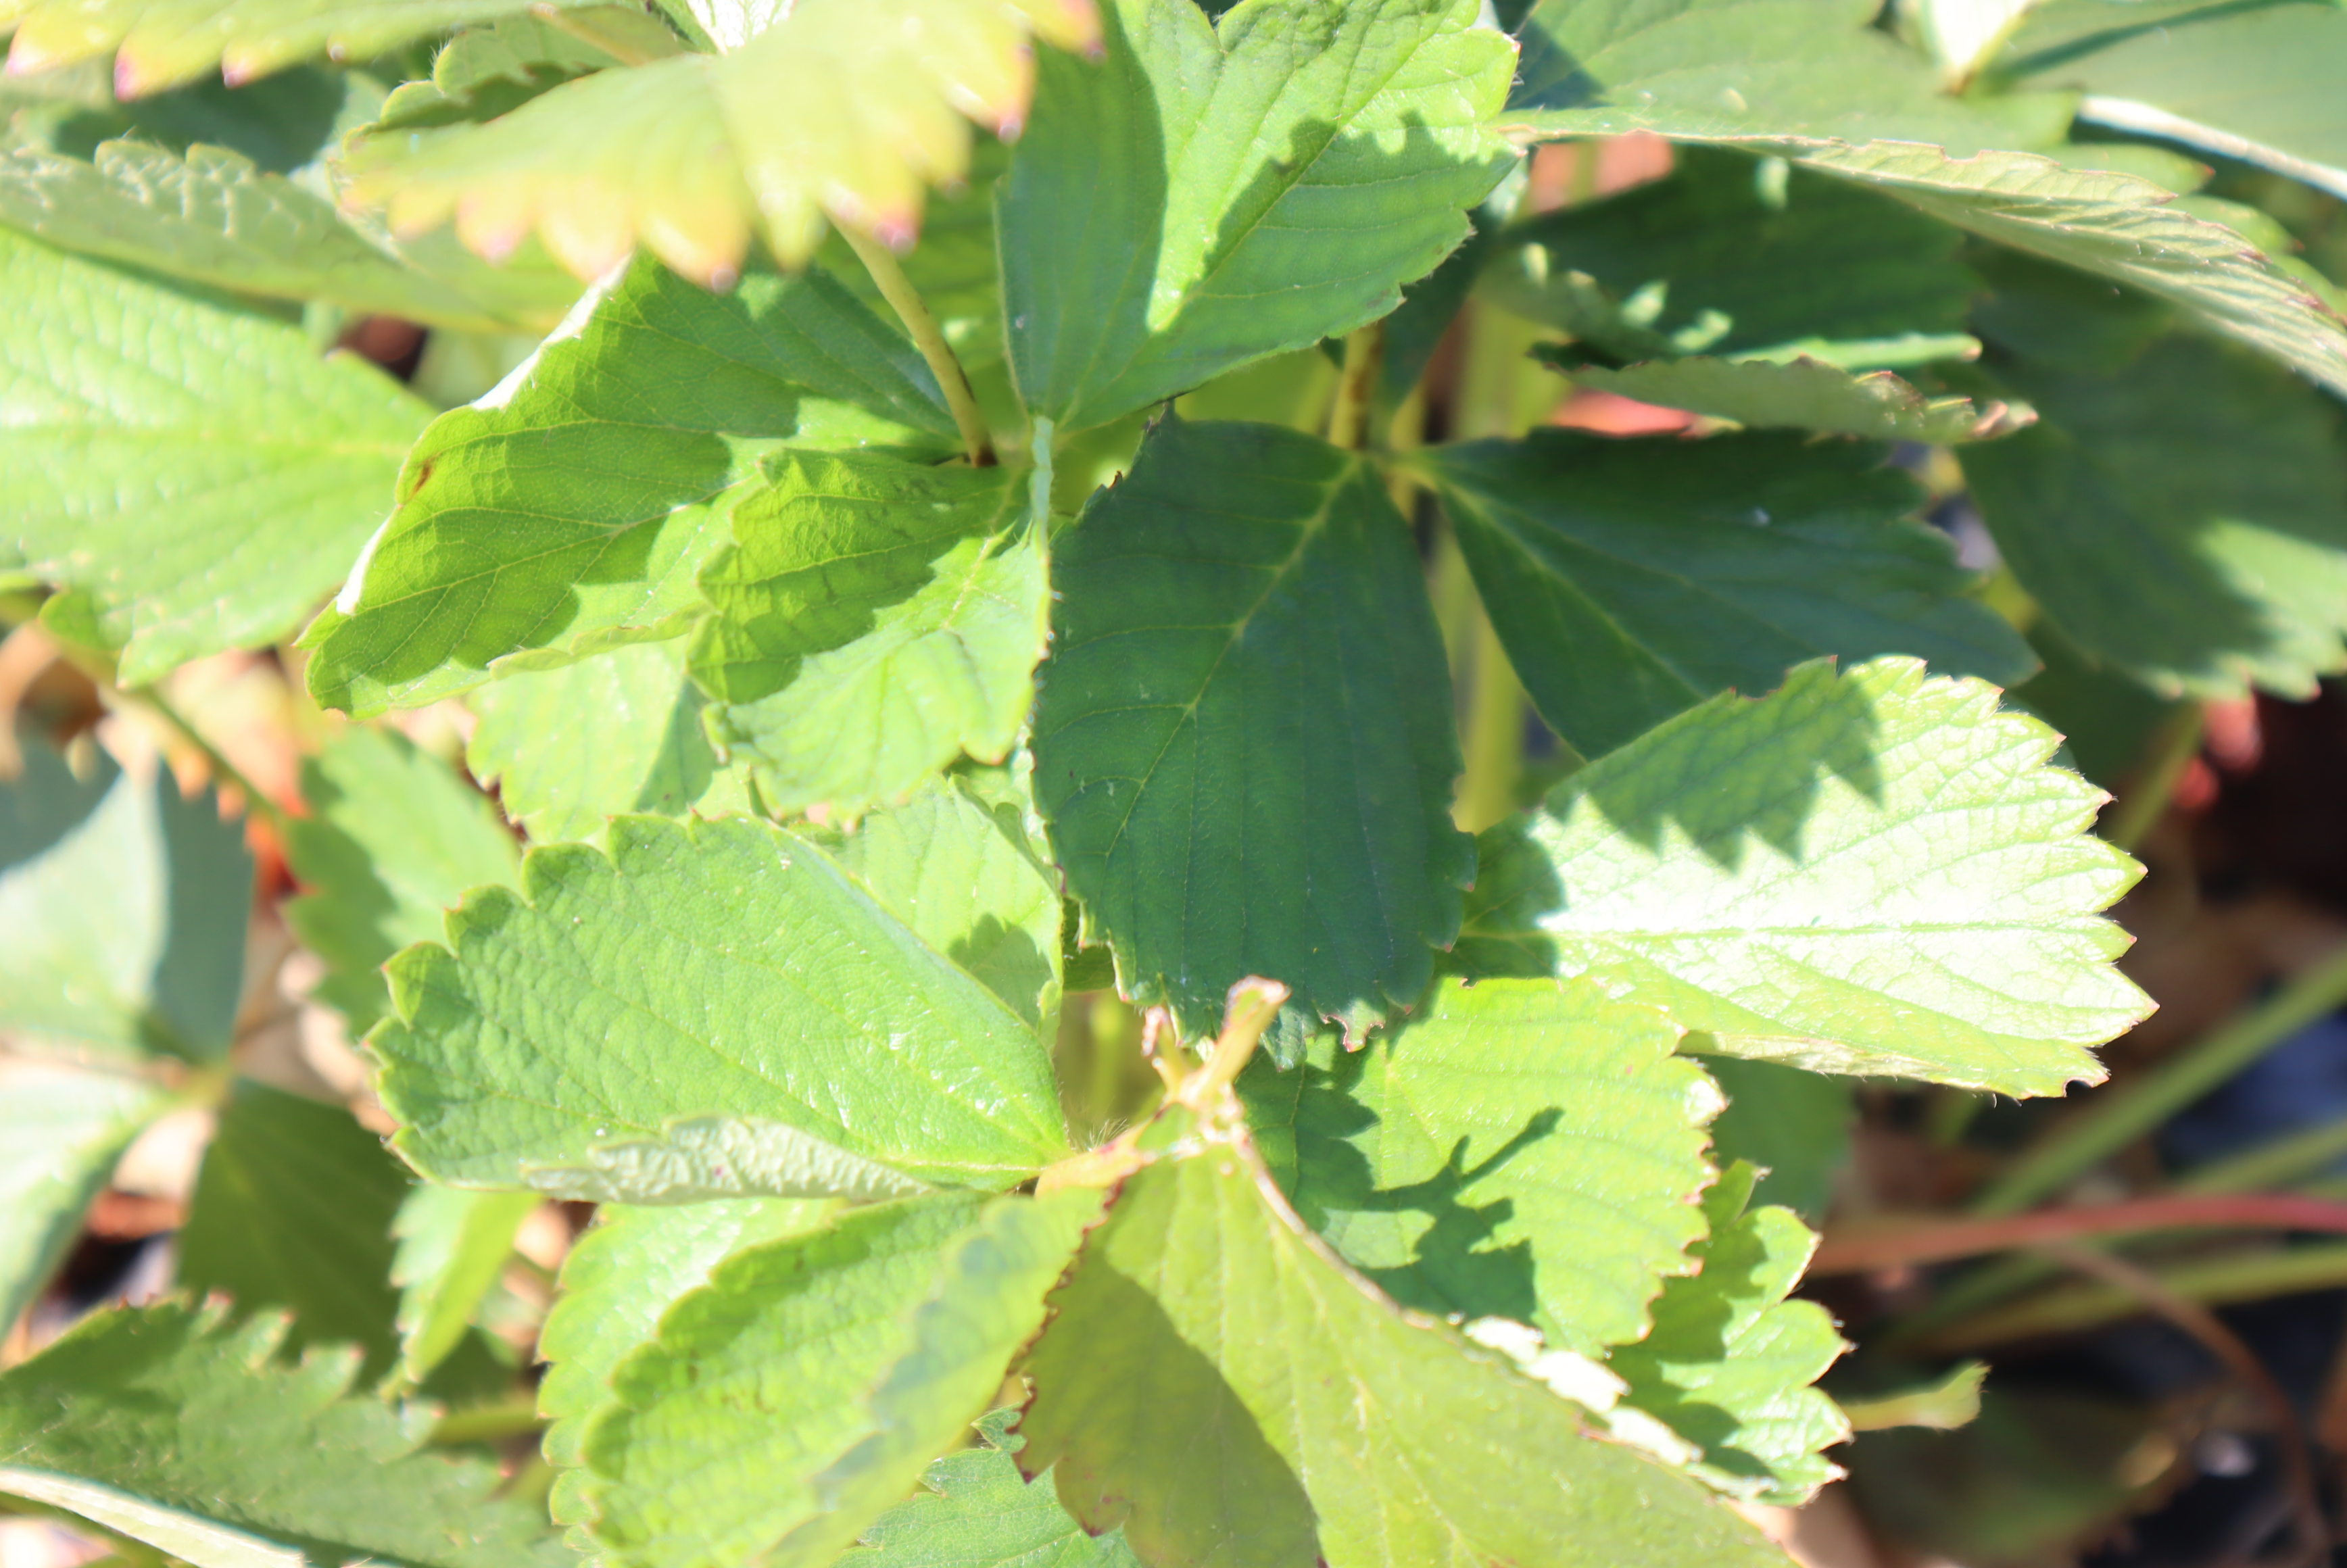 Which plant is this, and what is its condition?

strawberry, phytophagous
